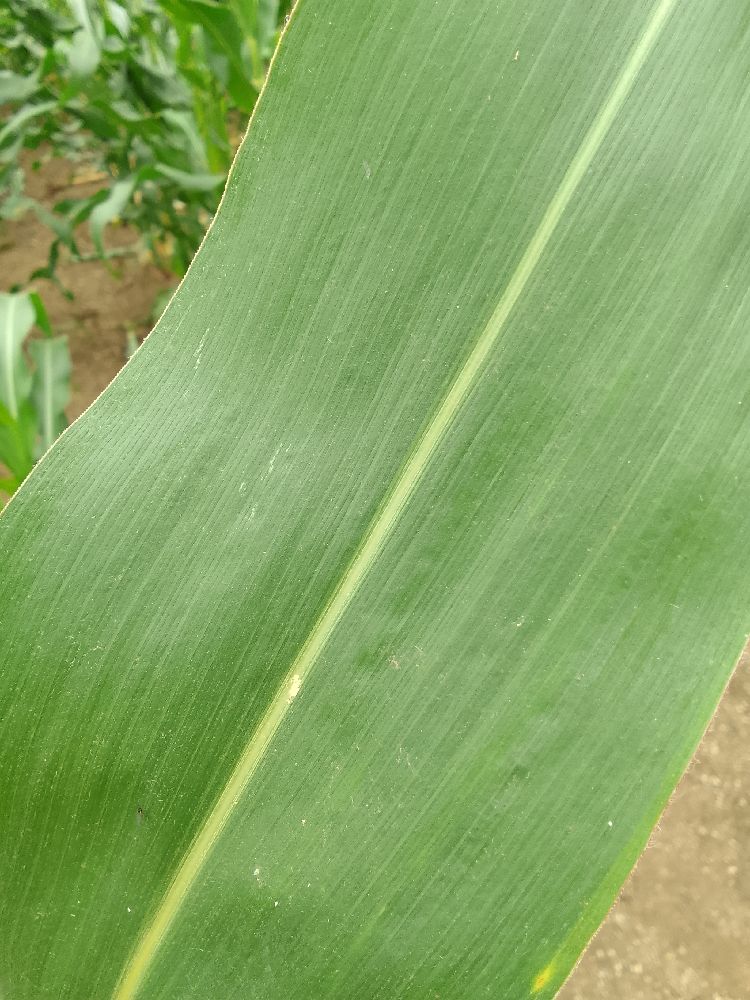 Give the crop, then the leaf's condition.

maize, healthy
